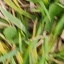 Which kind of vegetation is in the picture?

grass
